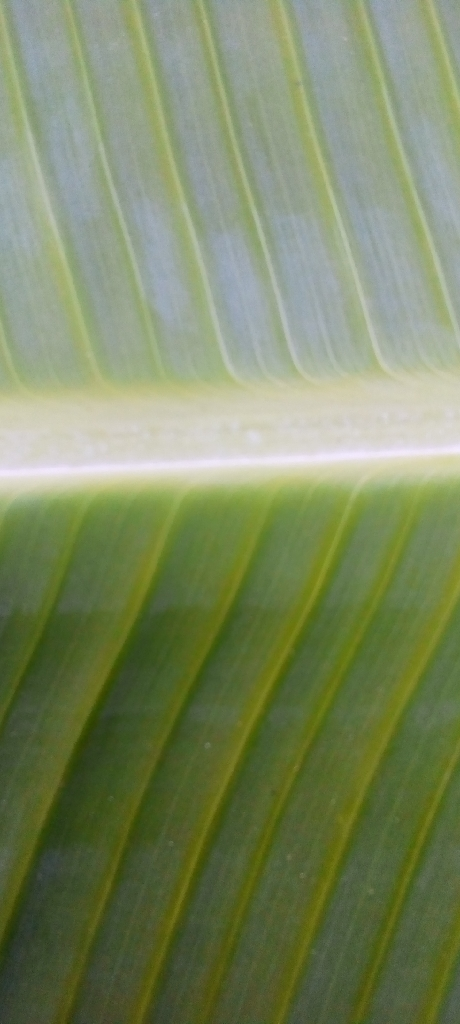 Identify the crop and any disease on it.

banana, healthy
